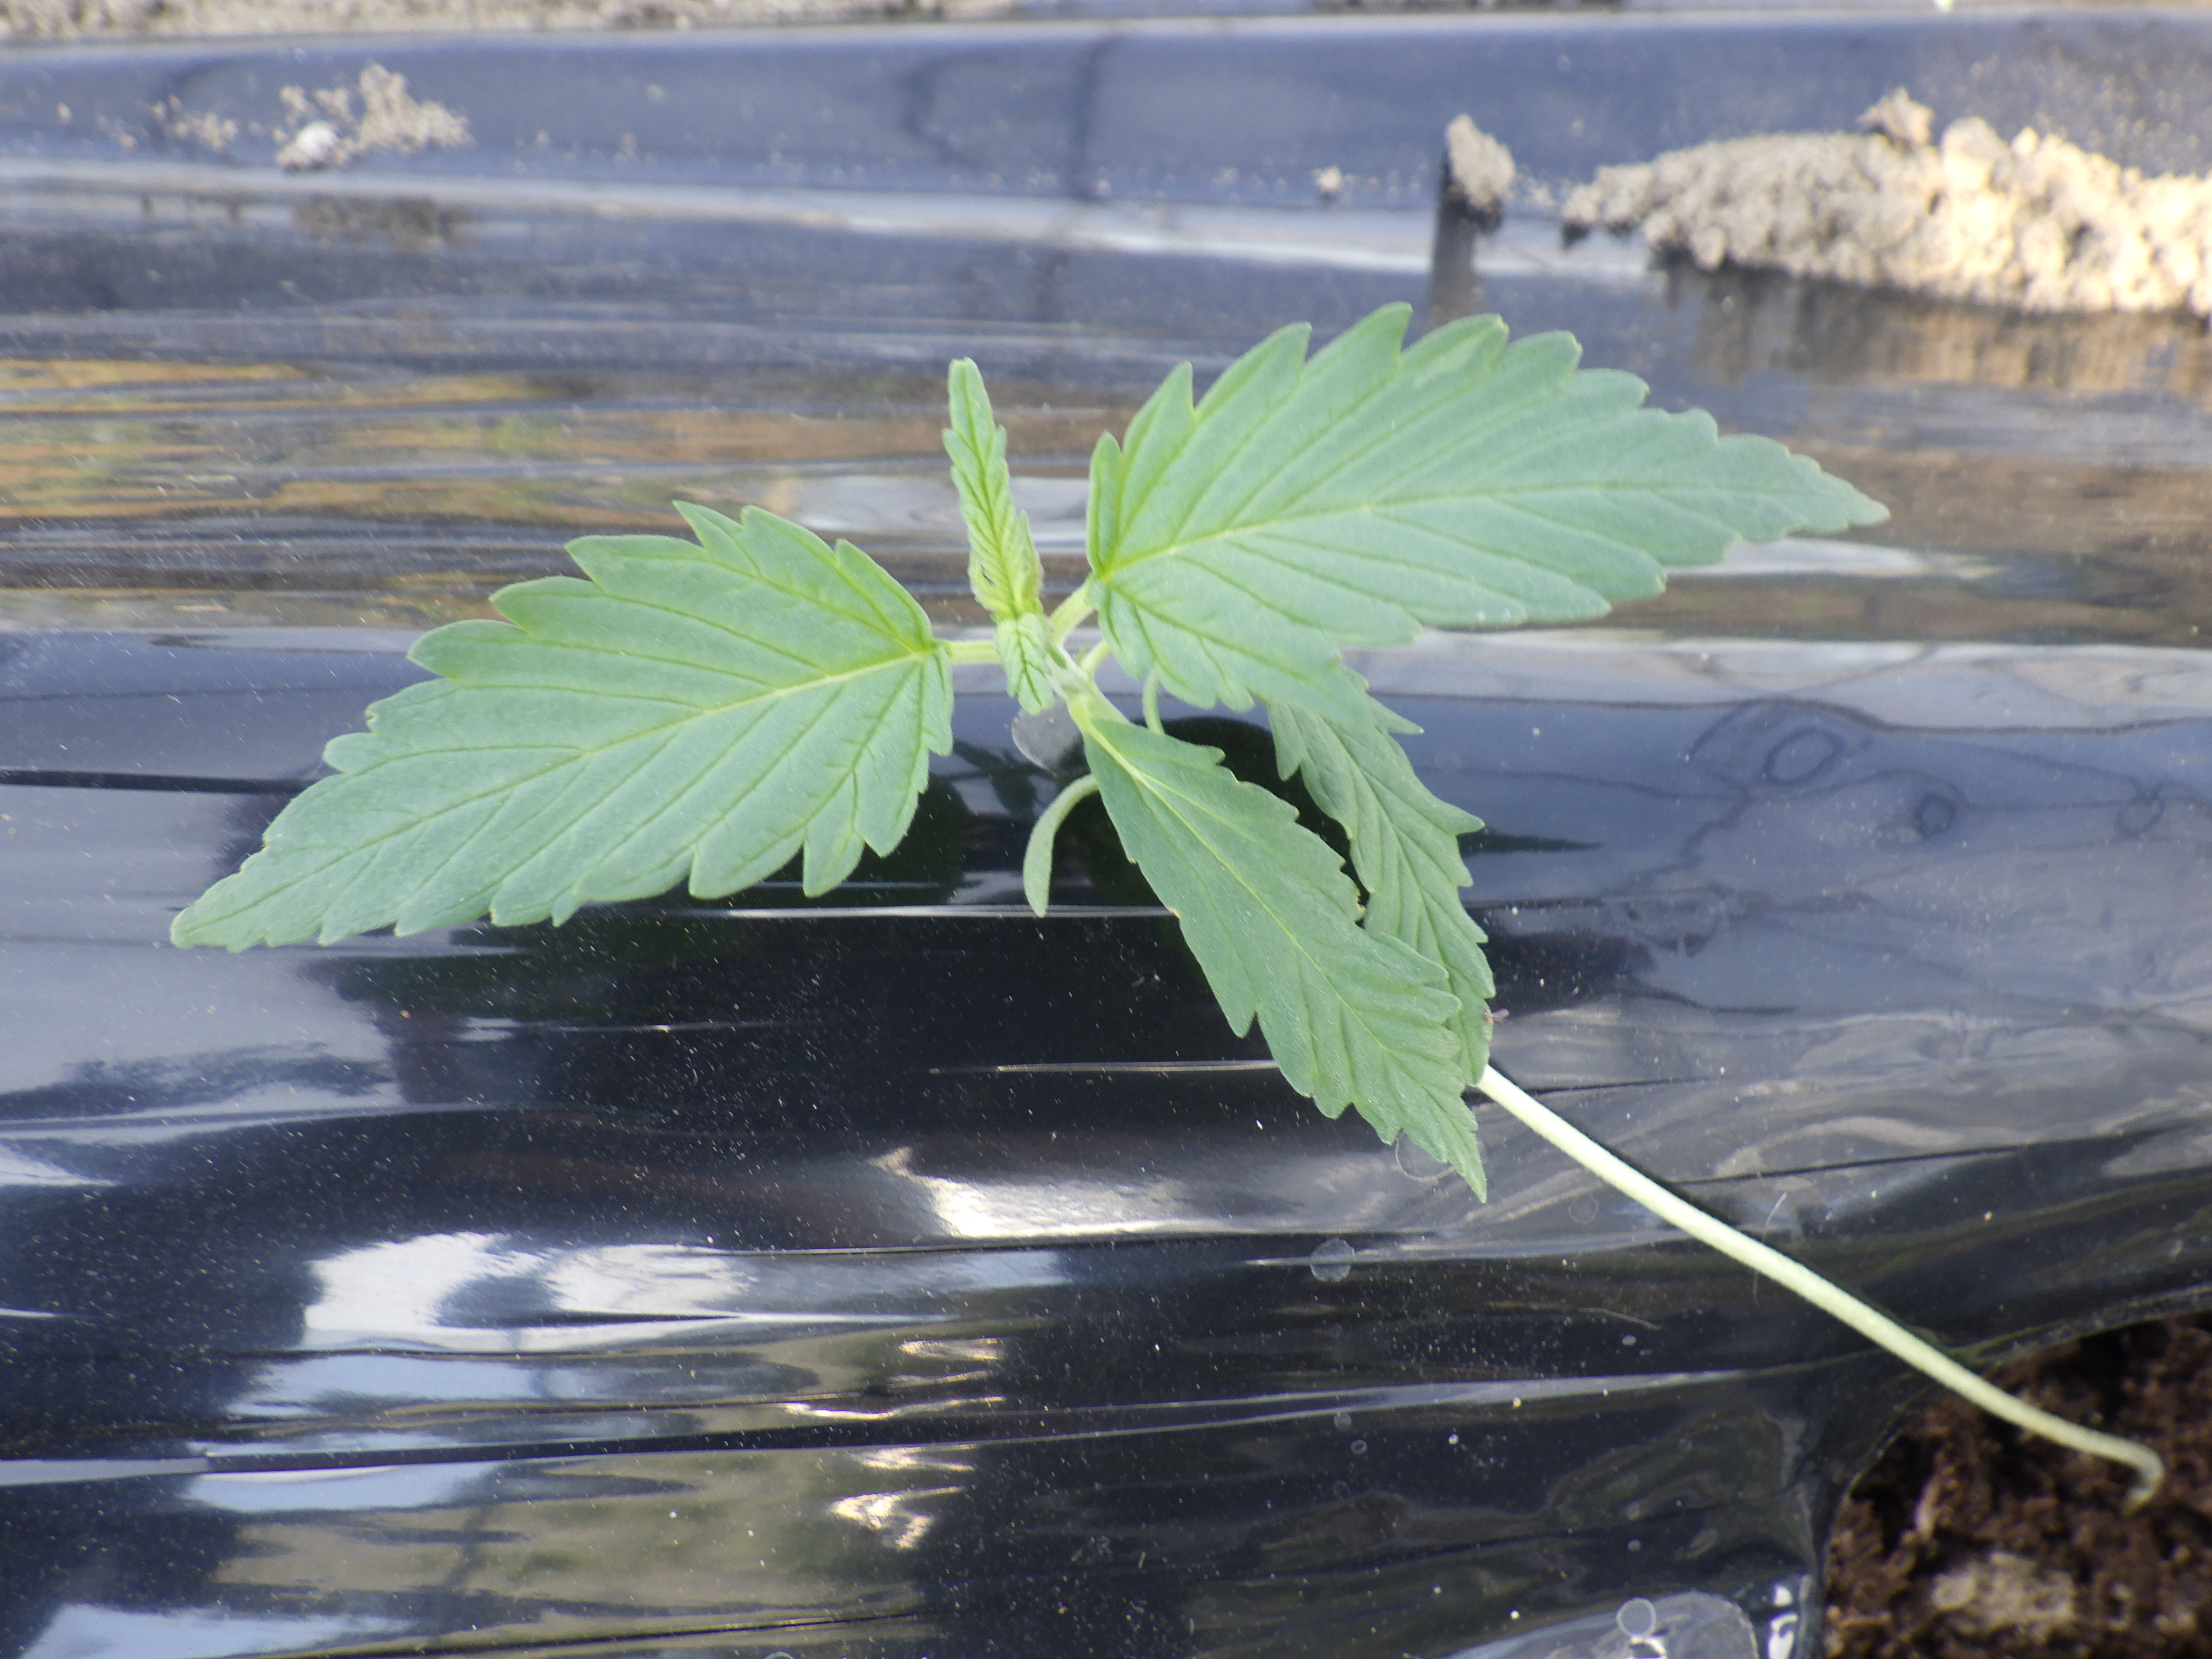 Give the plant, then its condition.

hemp, healthy
